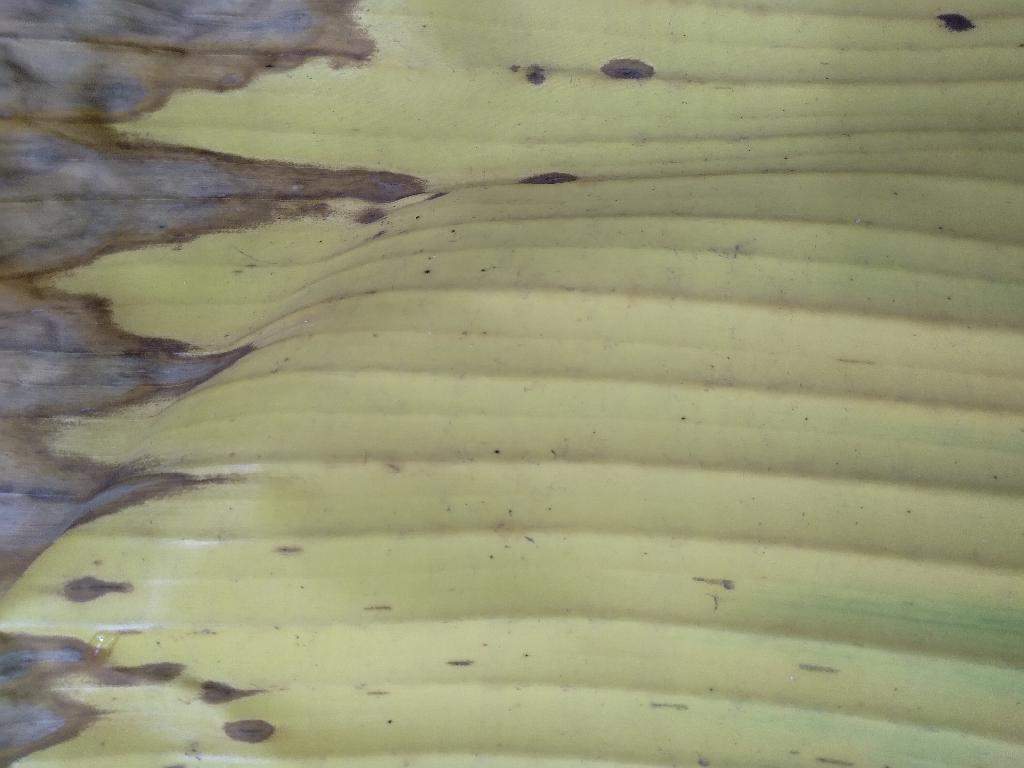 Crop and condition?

banana, fusarium wilt race 1
